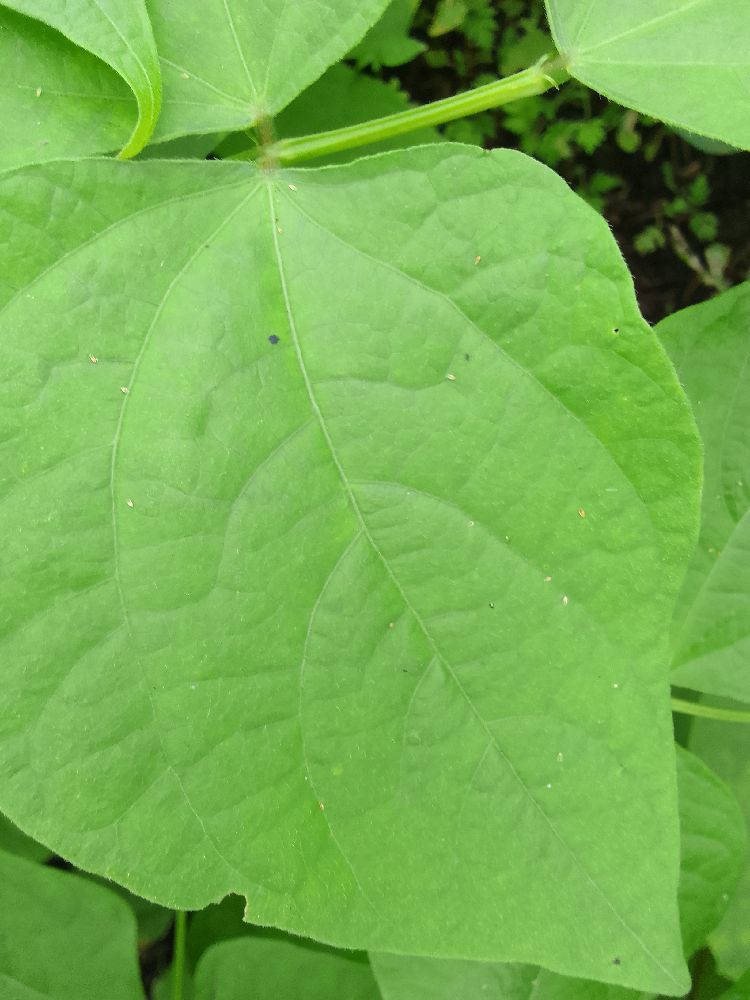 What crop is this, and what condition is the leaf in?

common bean, healthy
